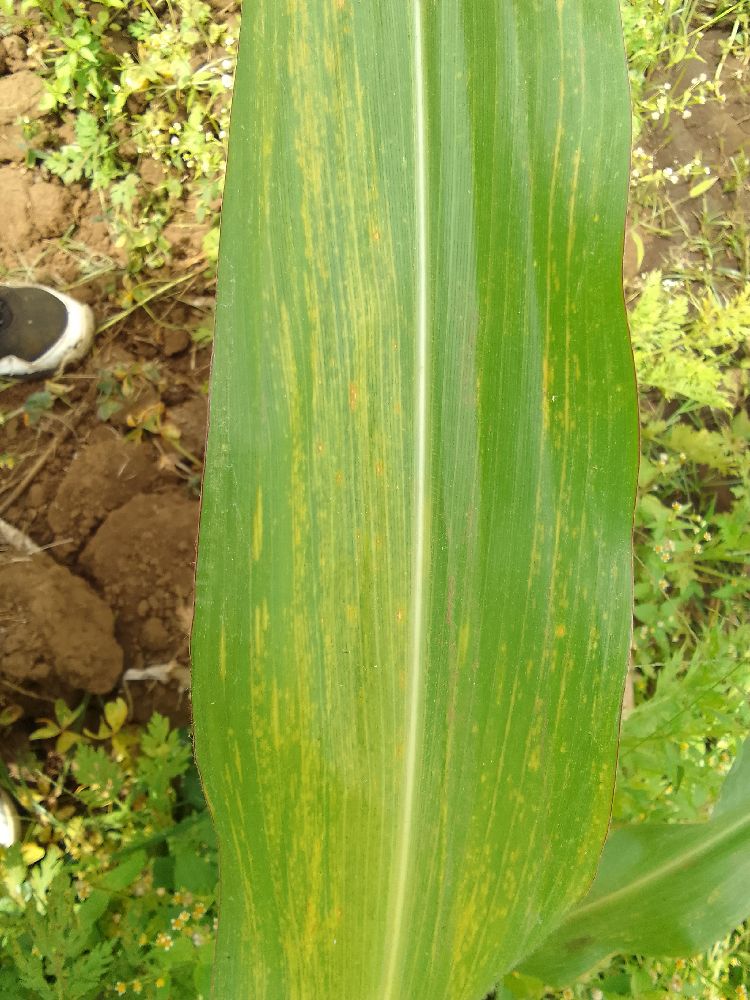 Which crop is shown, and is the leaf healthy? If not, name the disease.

maize, maize lethal necrosis
